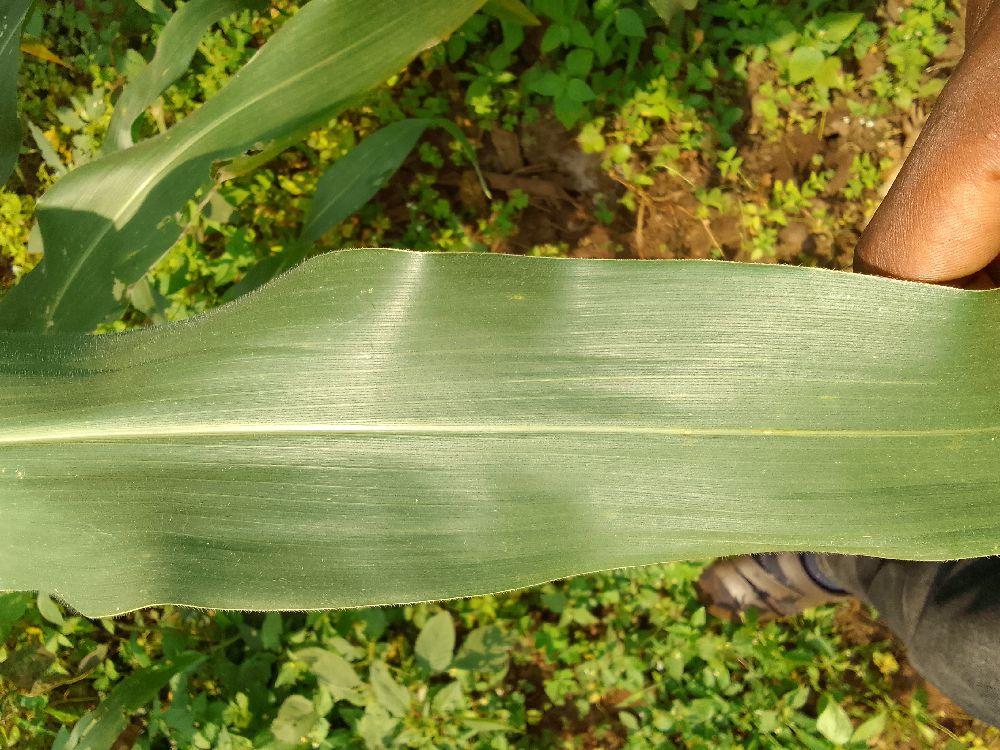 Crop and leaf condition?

maize, healthy
